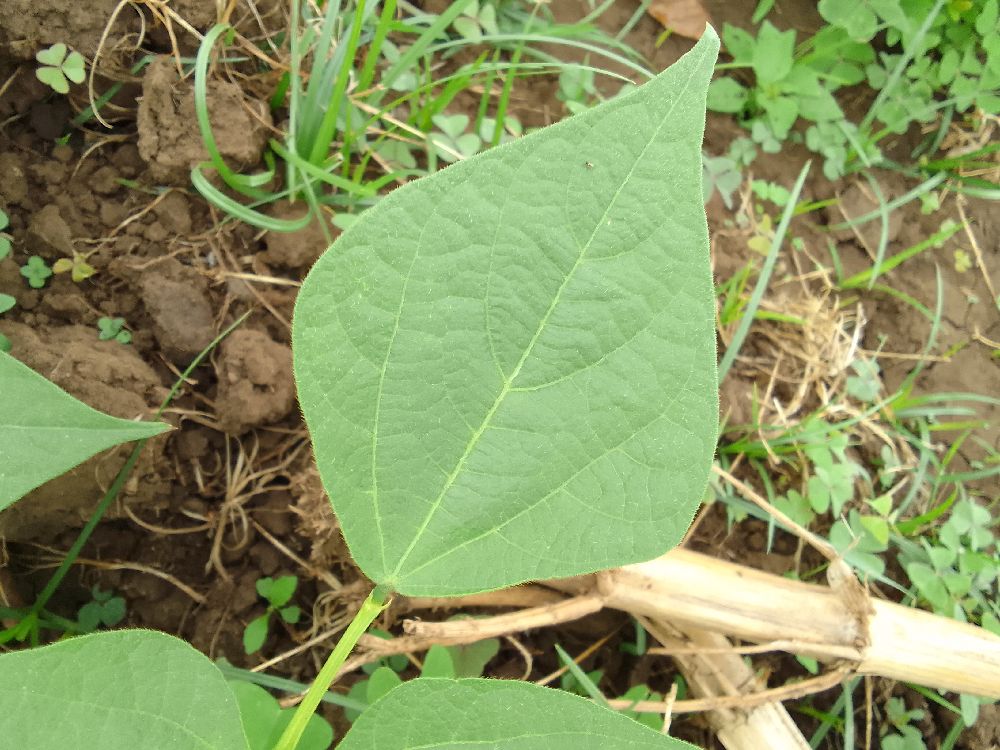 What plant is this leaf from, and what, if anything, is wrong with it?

common bean, healthy
